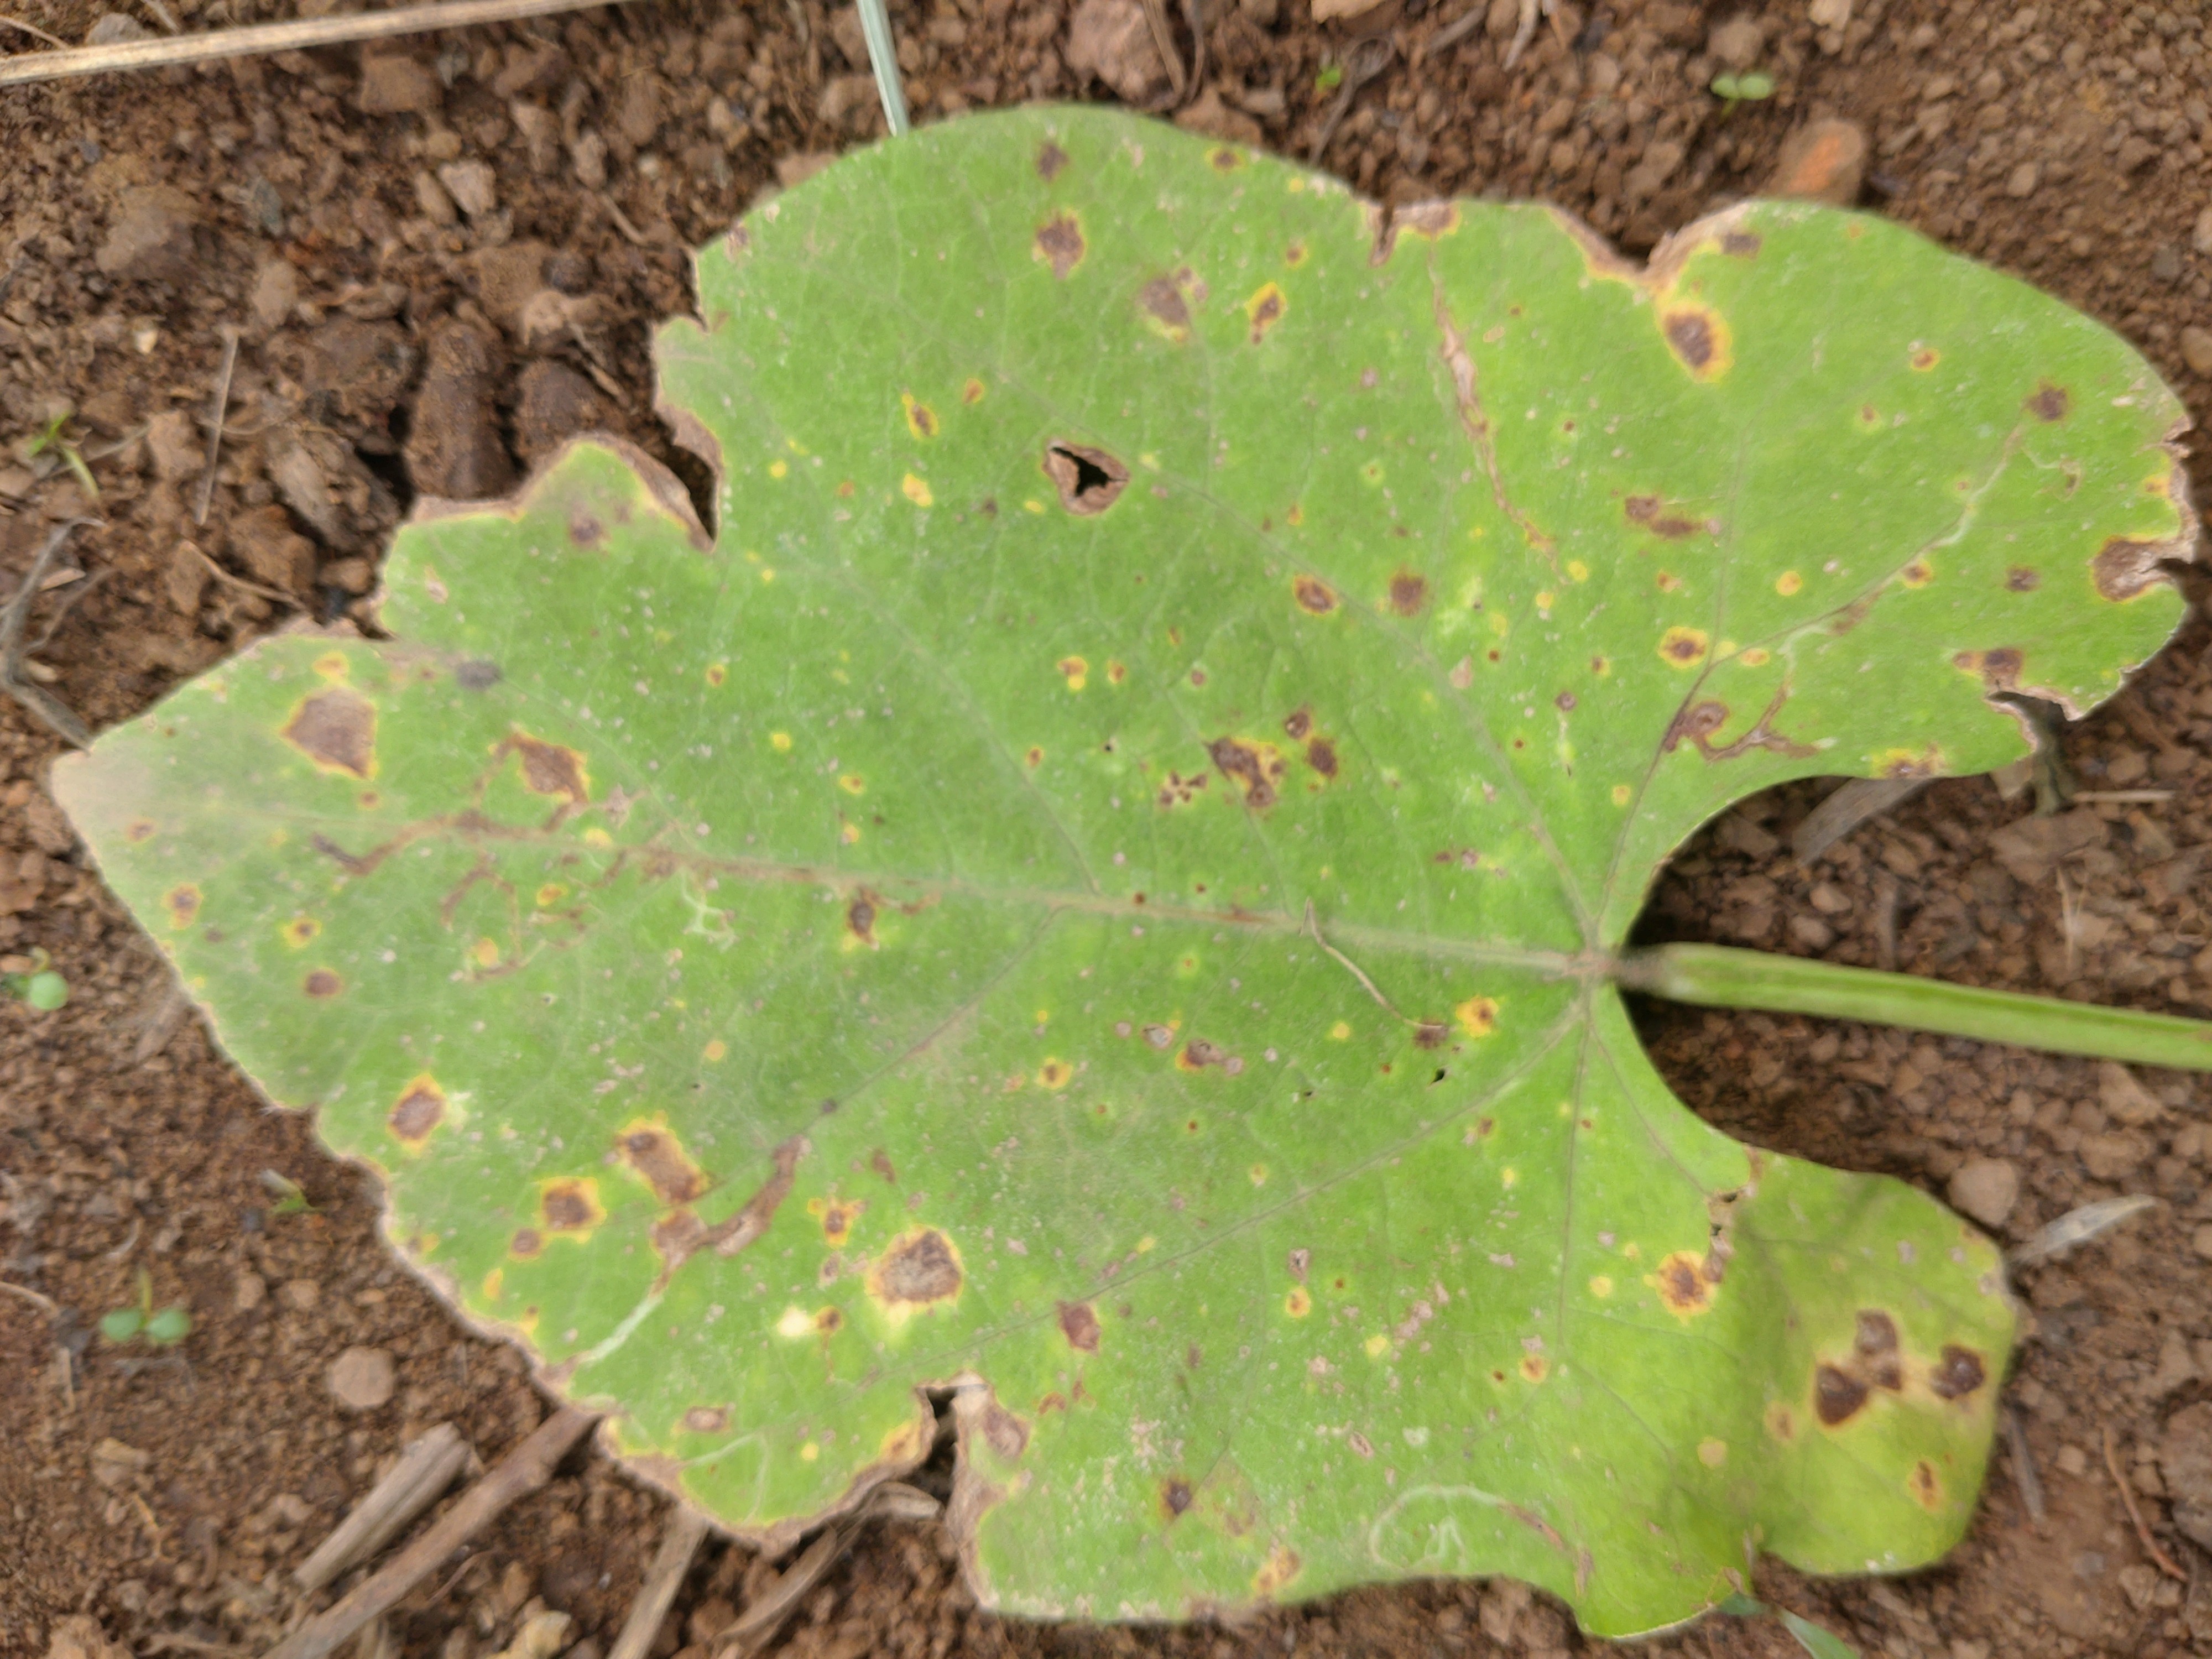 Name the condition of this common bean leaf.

rust
